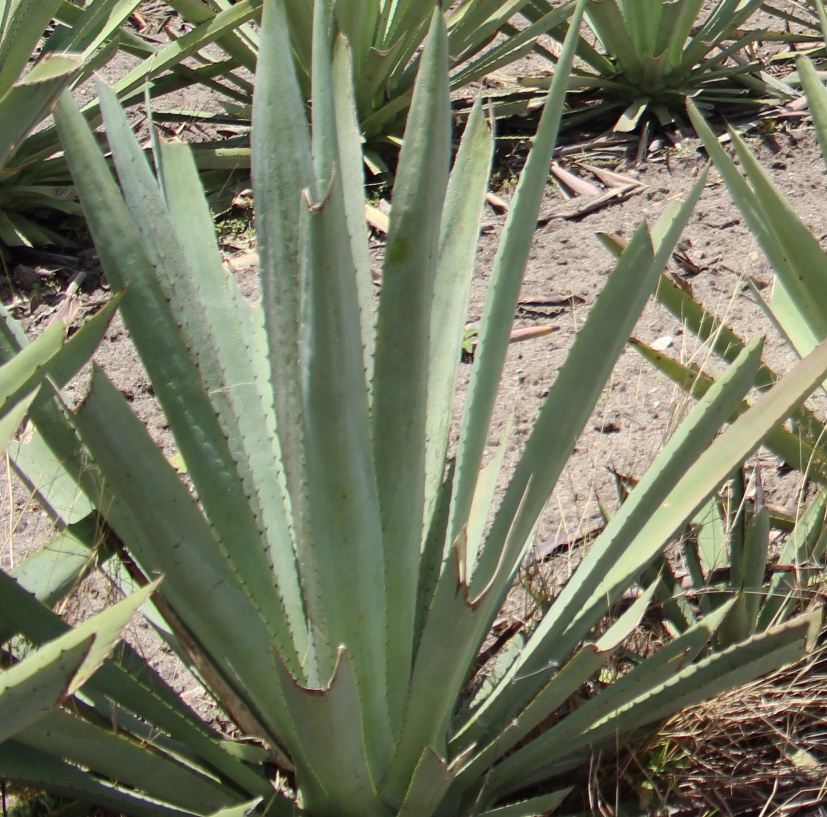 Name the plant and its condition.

agave, healthy
